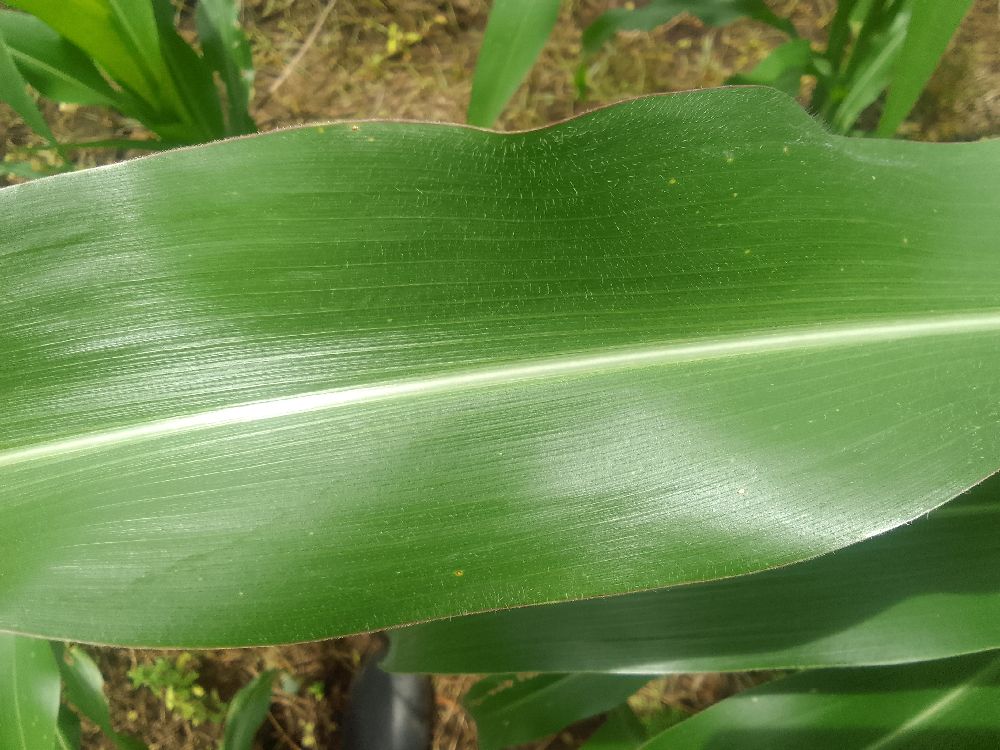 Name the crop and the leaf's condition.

maize, healthy
